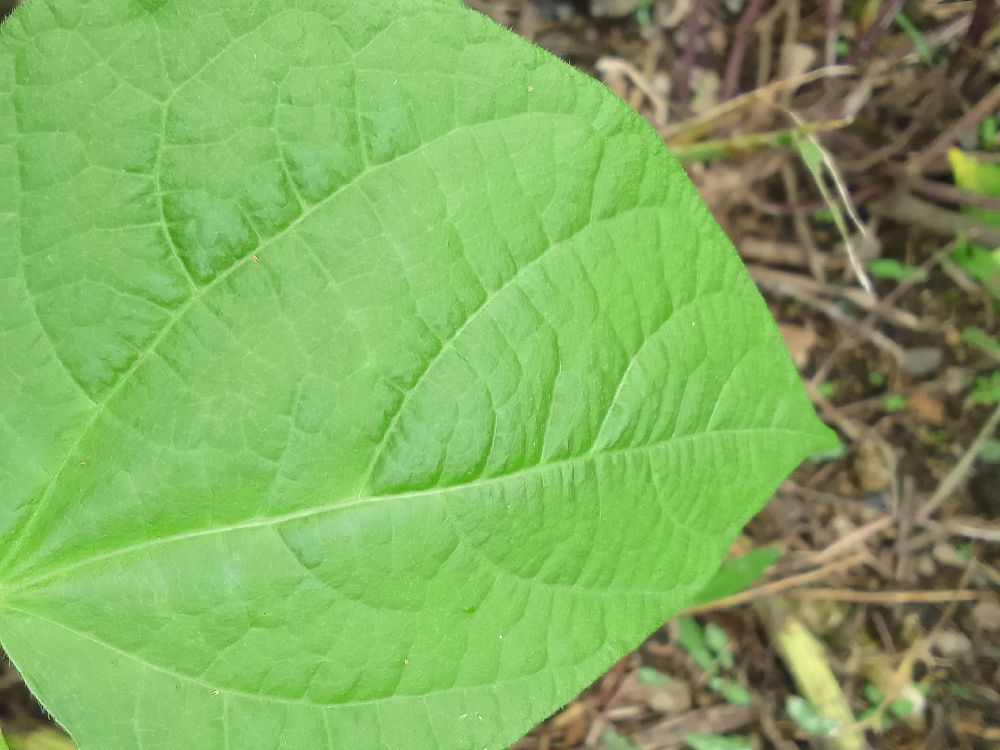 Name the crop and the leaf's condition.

common bean, healthy
